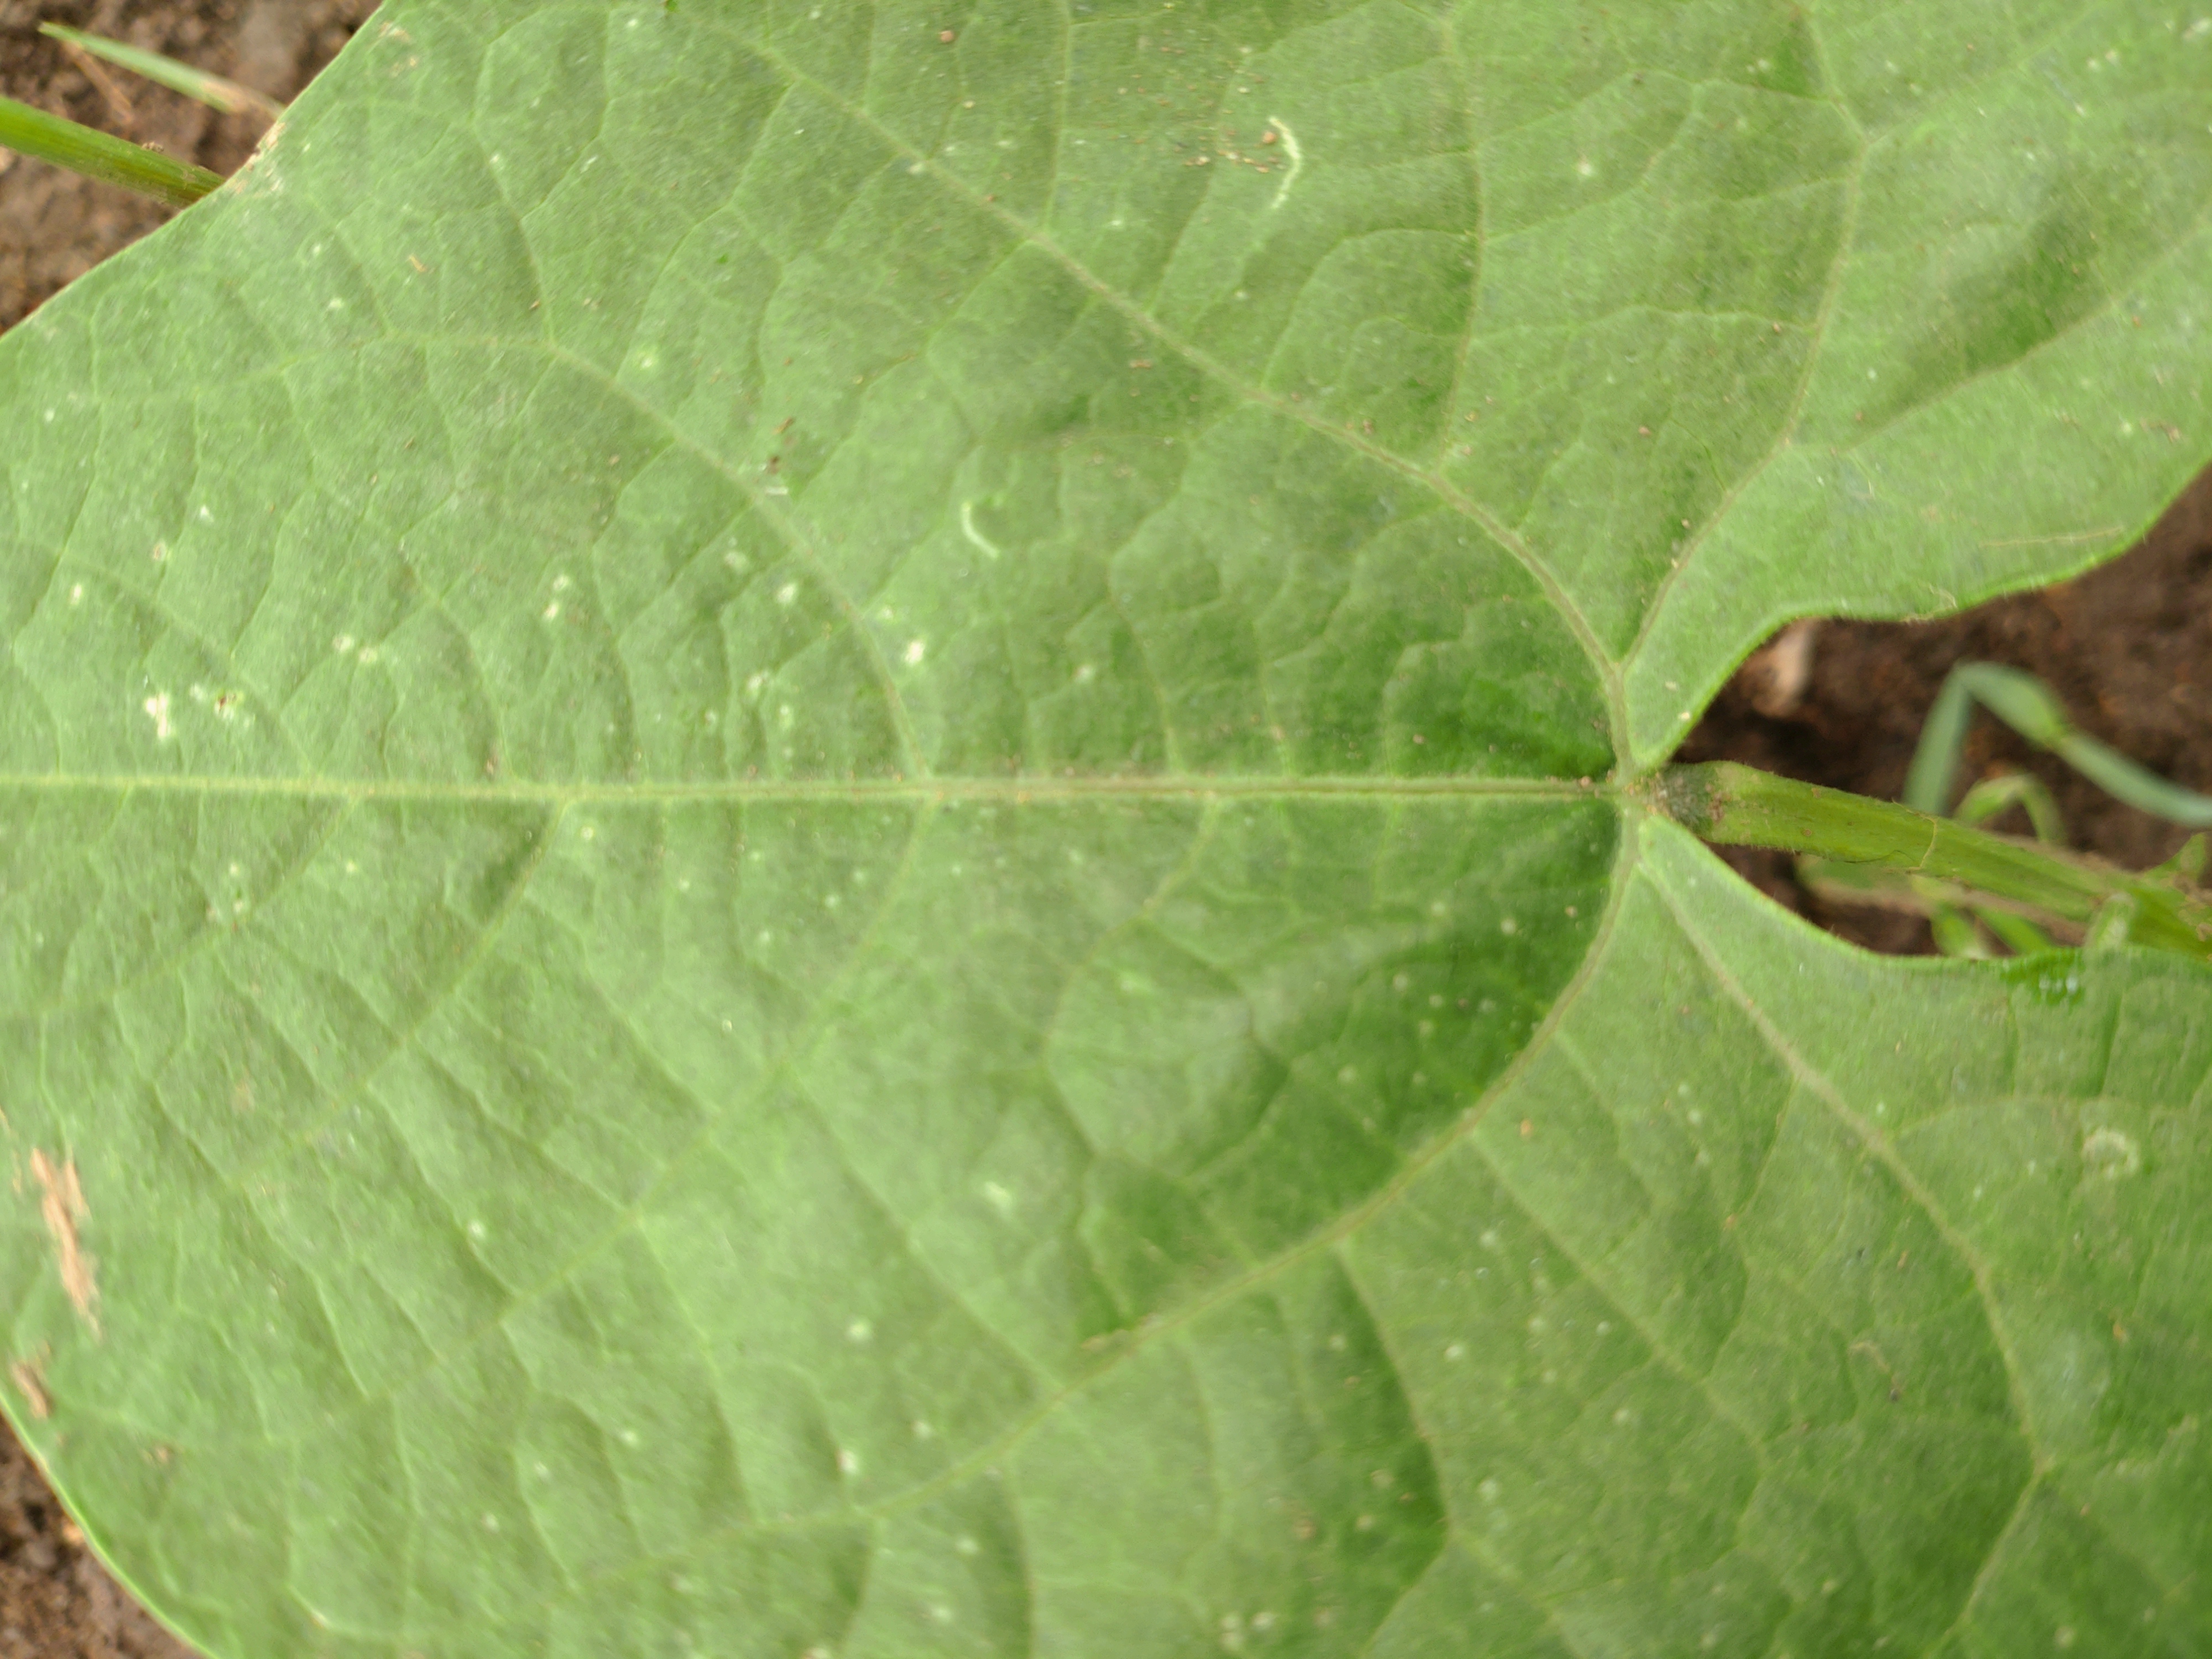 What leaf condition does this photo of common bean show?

healthy
